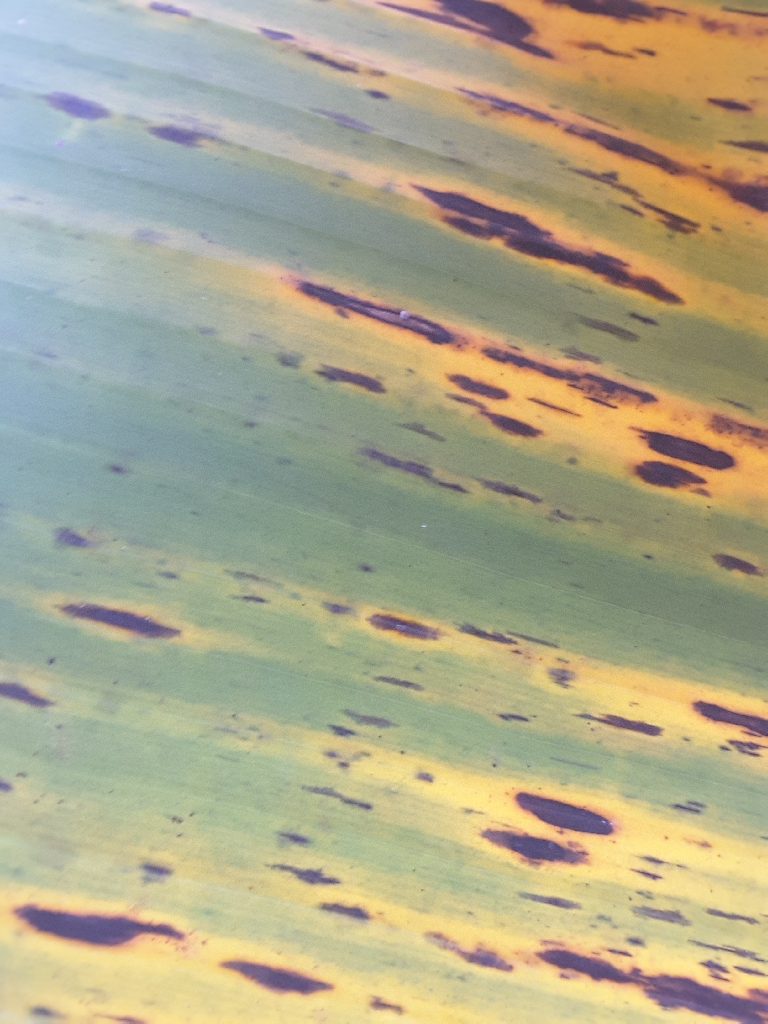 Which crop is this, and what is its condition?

banana, black sigatoka
